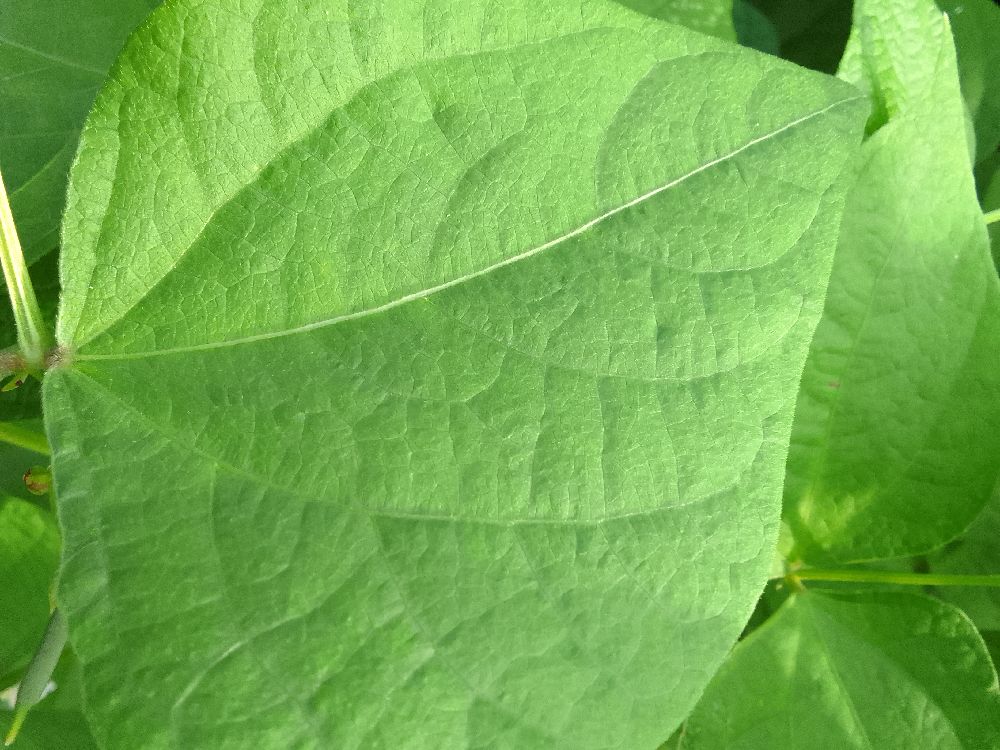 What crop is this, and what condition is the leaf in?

common bean, healthy
